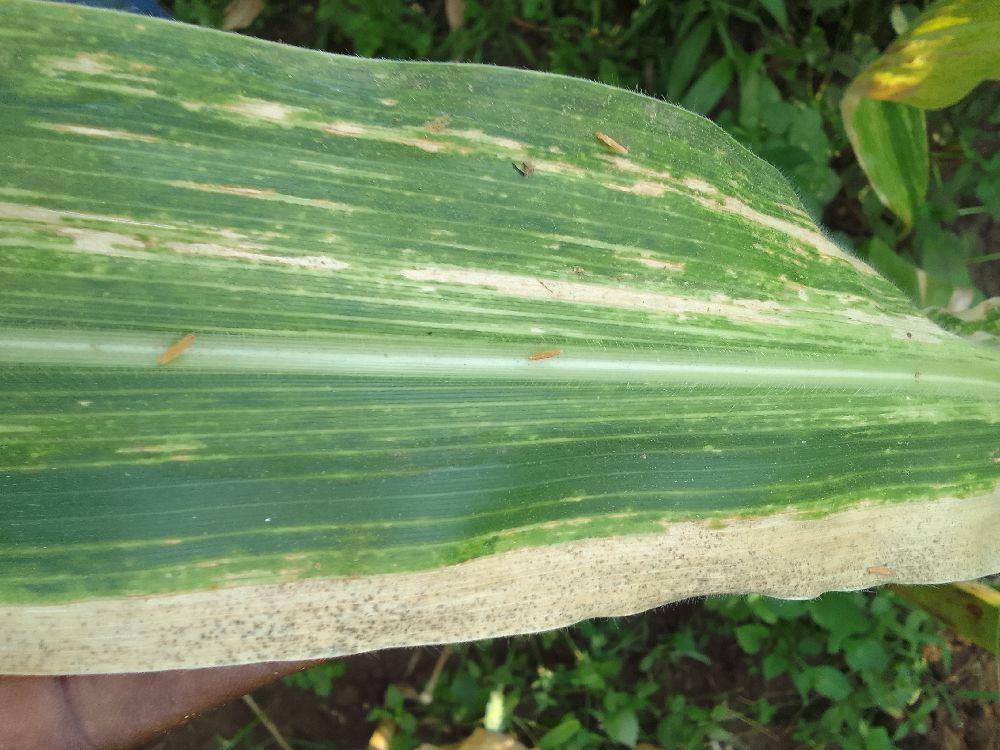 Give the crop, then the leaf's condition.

maize, maize lethal necrosis
